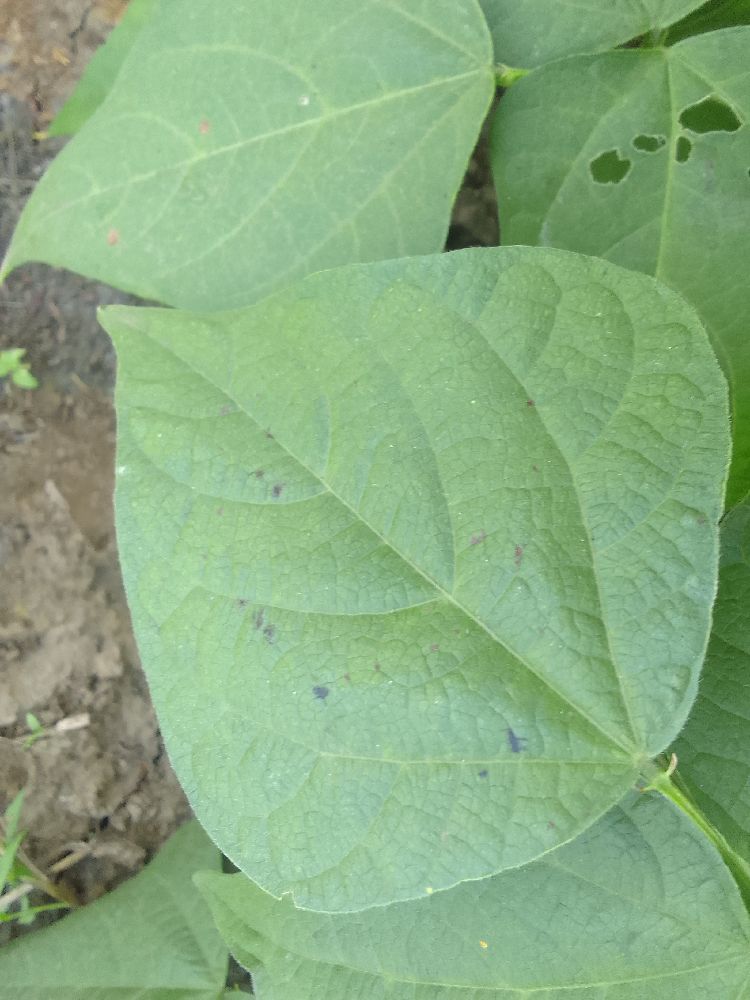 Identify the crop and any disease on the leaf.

common bean, healthy
